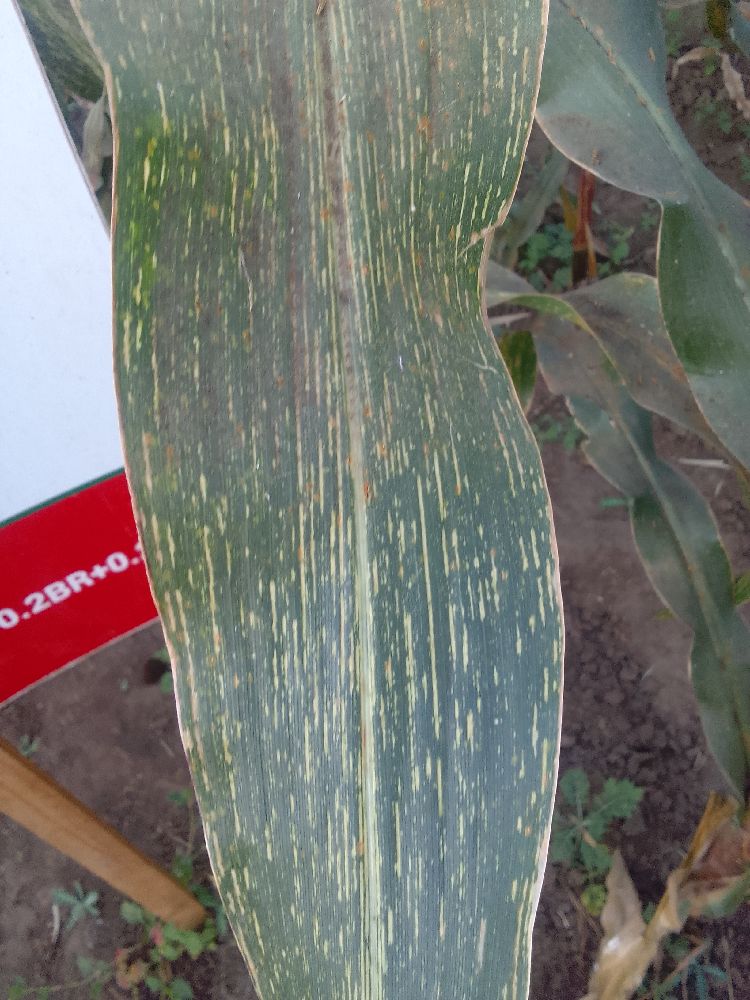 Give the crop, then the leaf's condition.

maize, maize streak virus
